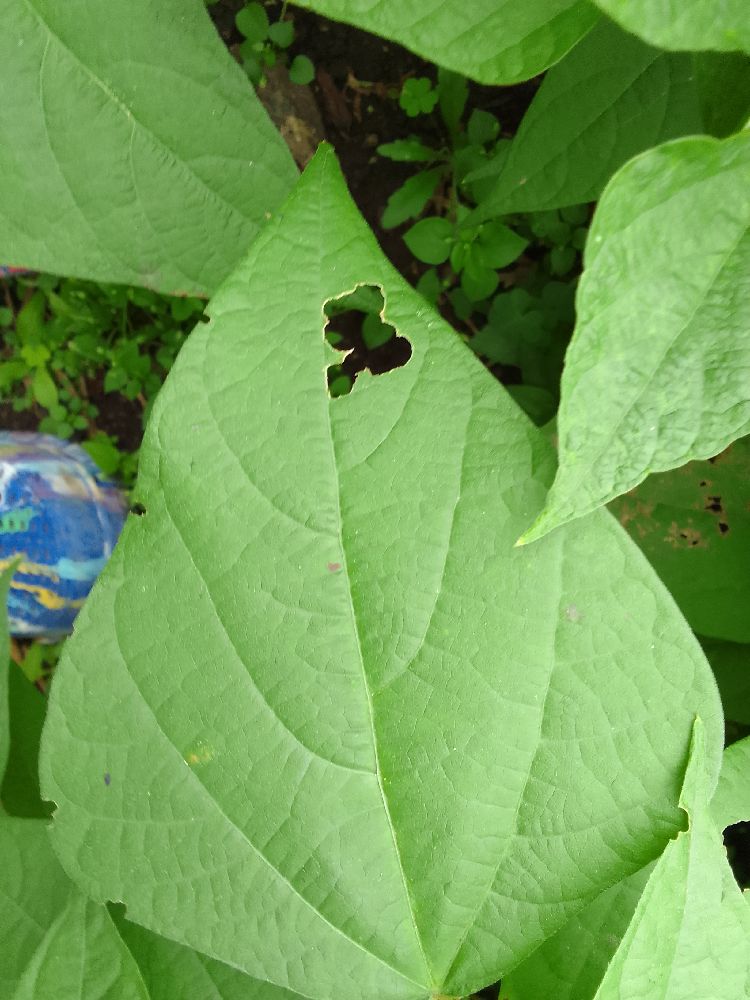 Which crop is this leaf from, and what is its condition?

common bean, healthy
